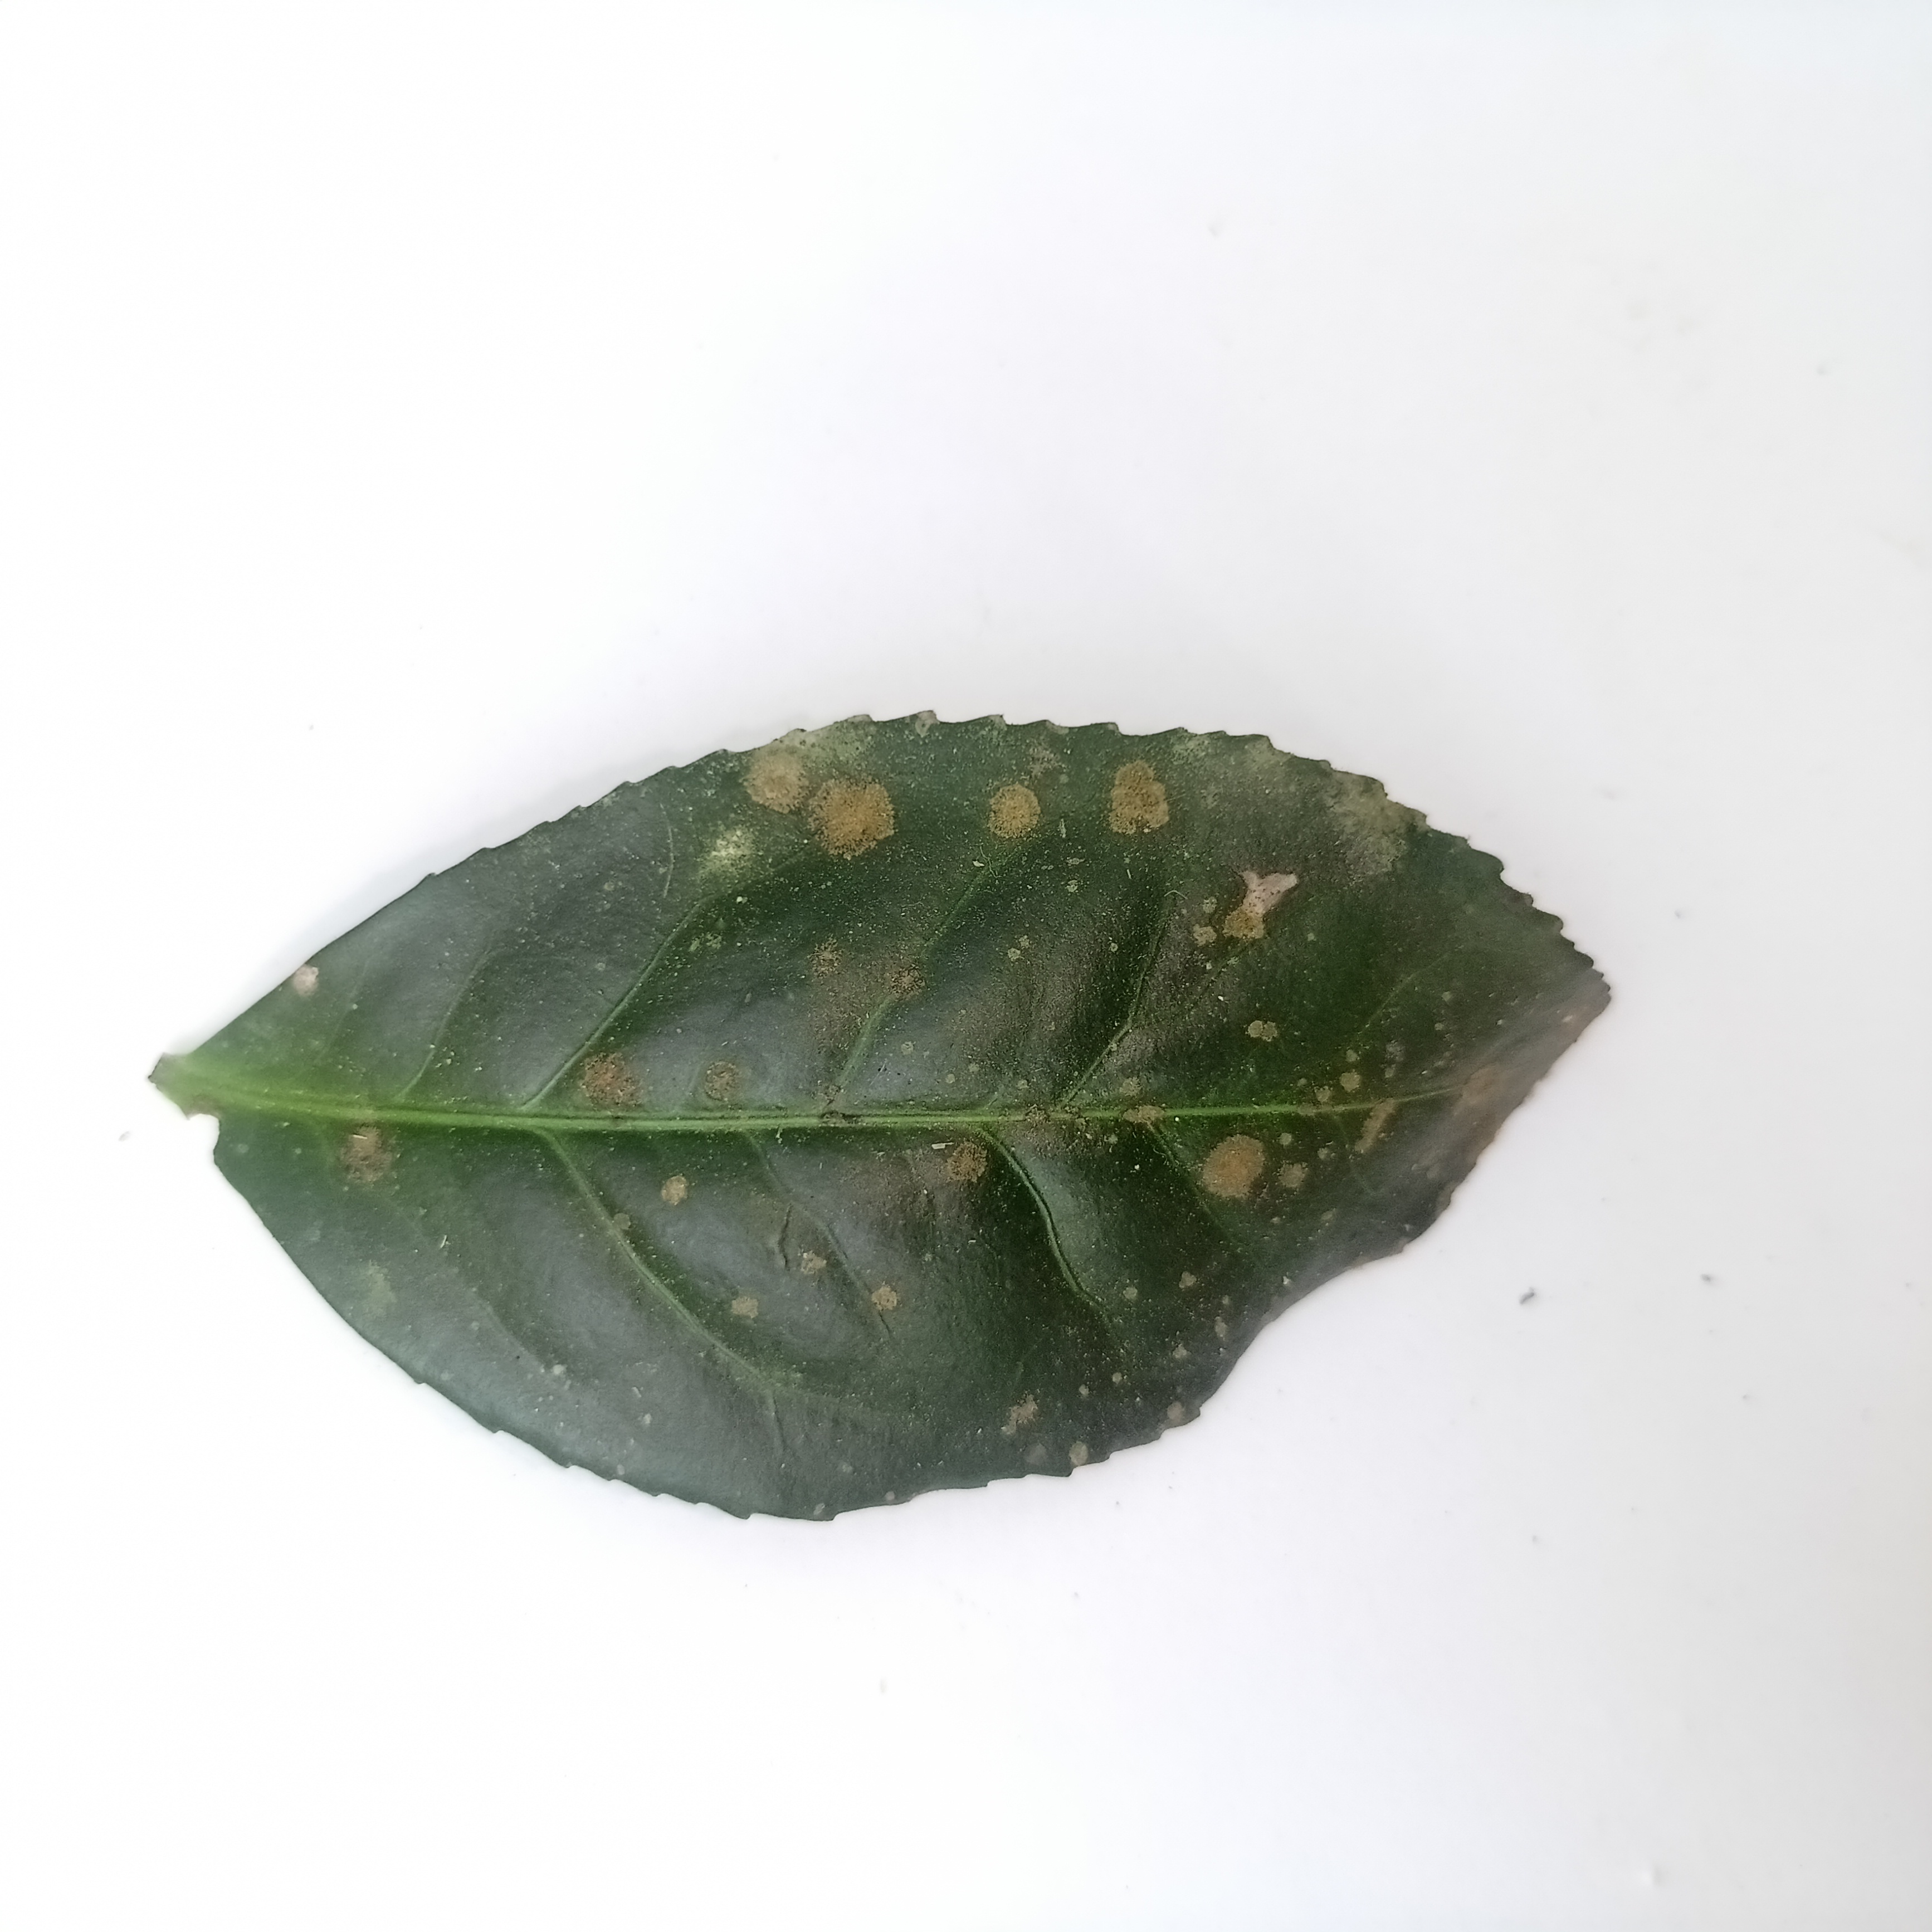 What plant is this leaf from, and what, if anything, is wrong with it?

tea, algal leaf
